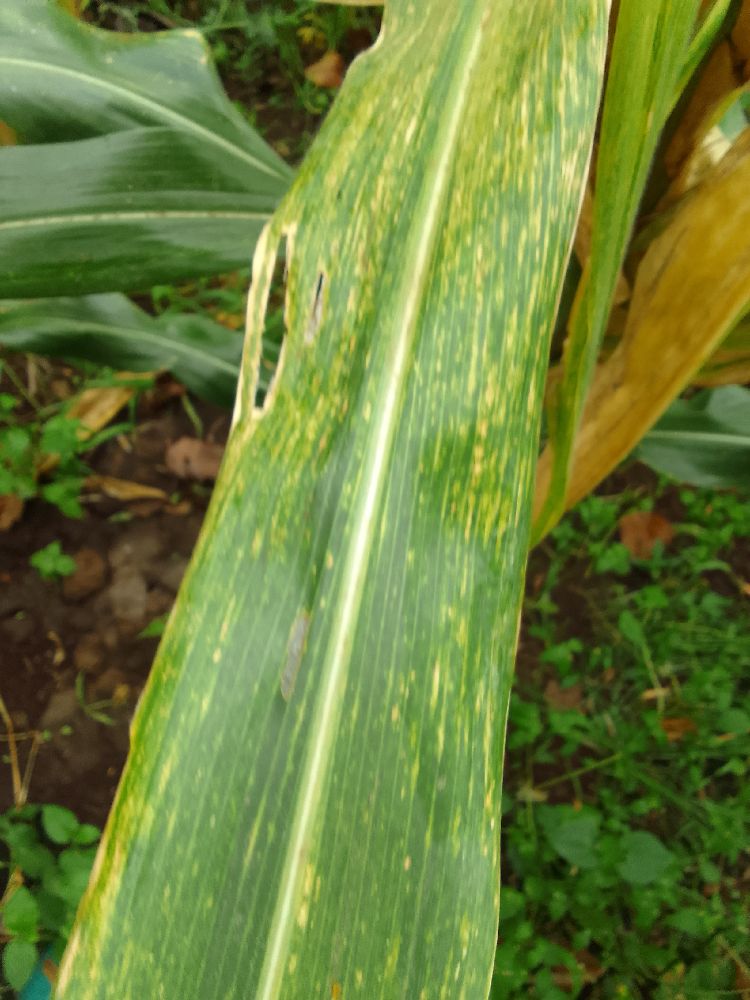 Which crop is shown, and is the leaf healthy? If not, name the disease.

maize, maize lethal necrosis
